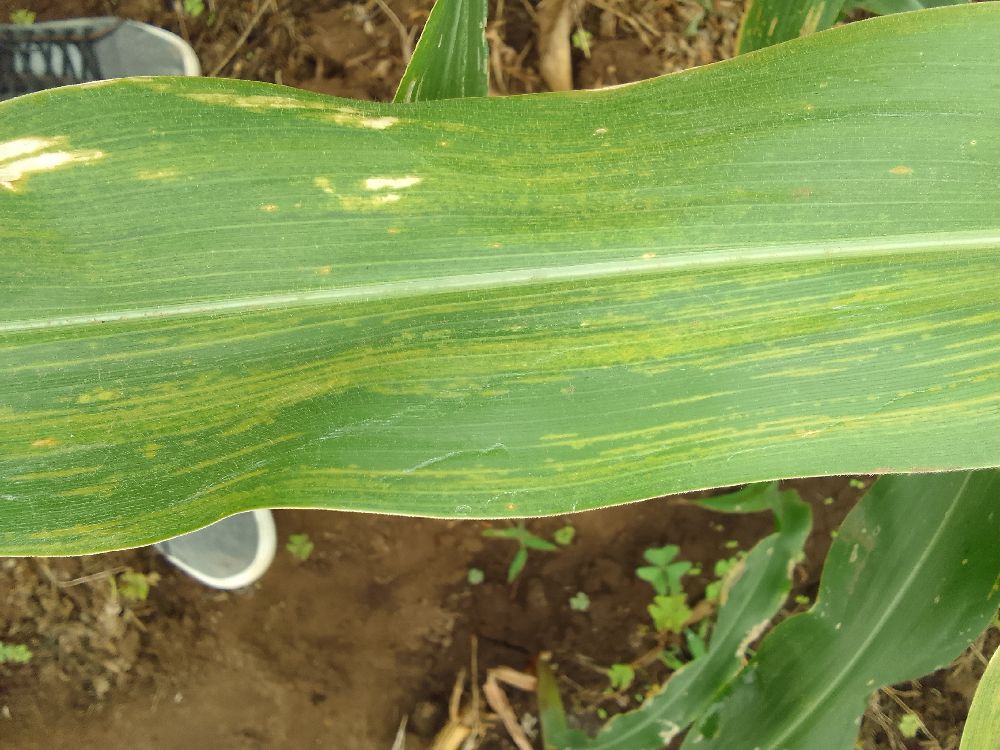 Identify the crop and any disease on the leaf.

maize, maize lethal necrosis
